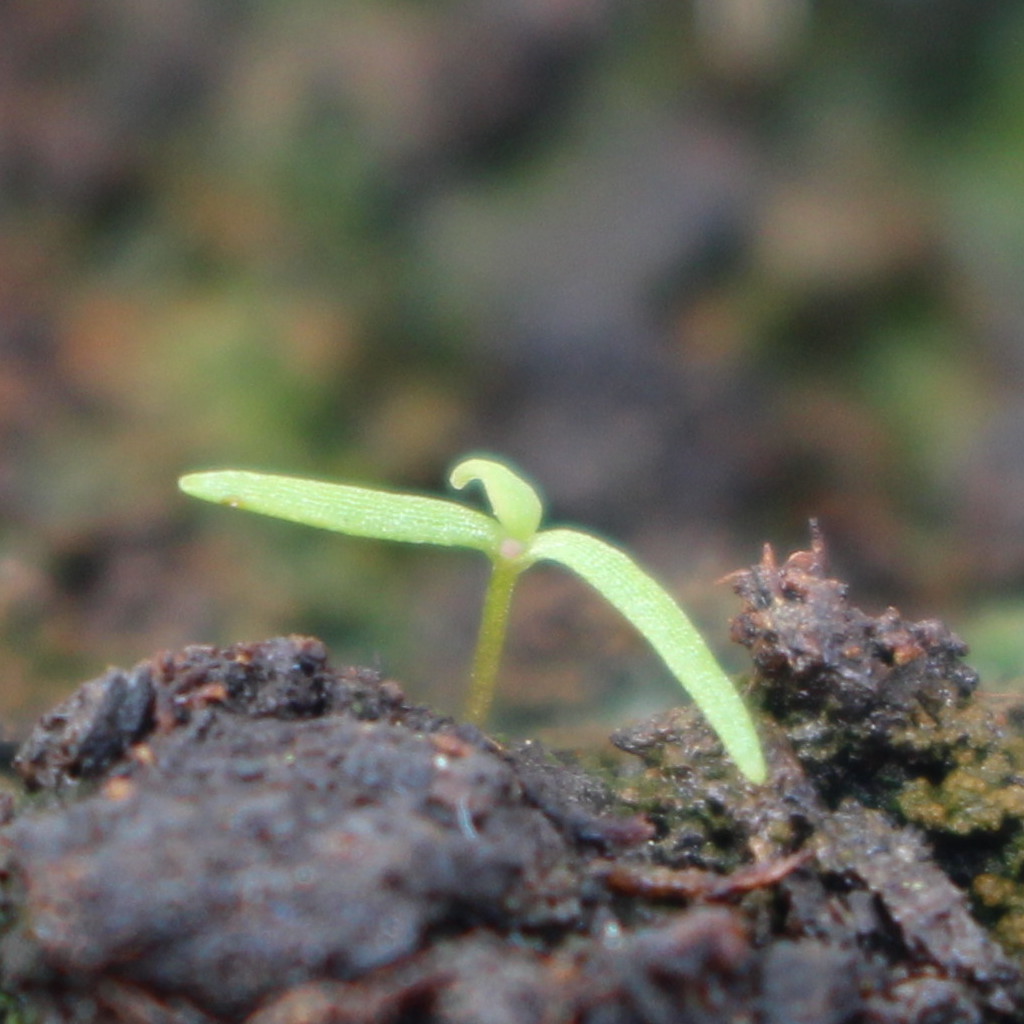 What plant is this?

Papaver rhoeas
